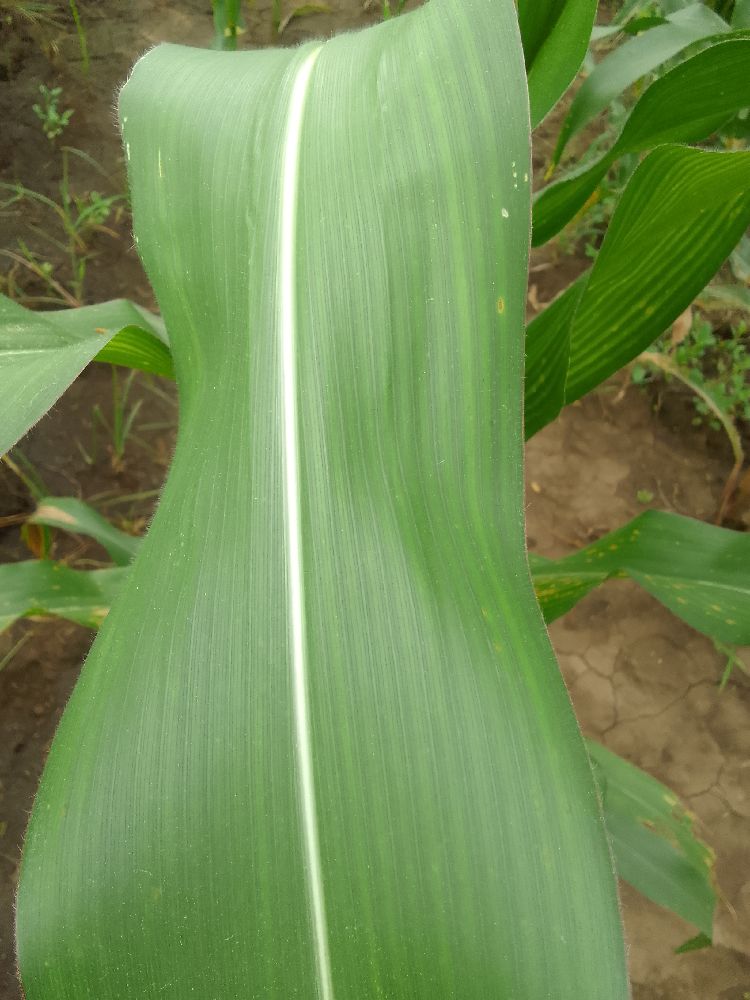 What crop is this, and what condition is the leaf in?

maize, healthy
